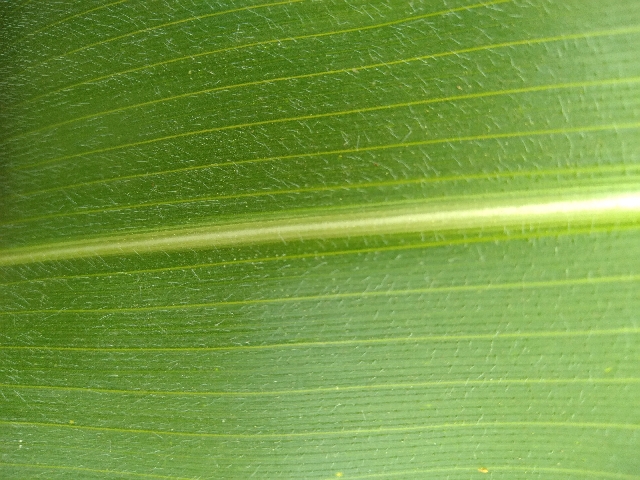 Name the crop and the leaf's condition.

maize, healthy
